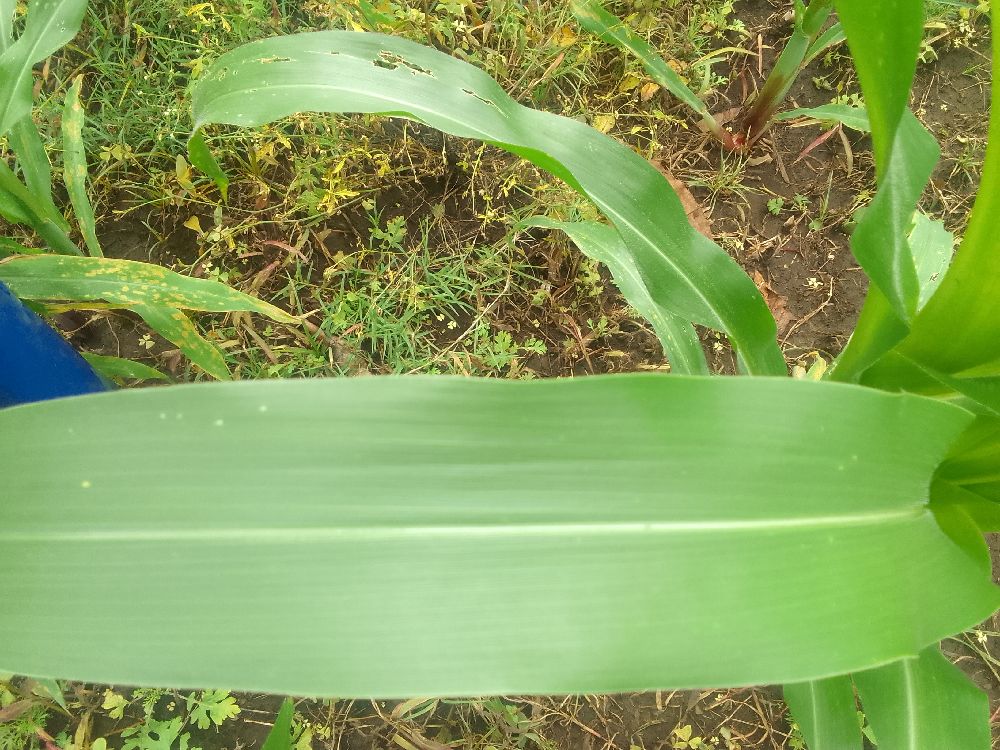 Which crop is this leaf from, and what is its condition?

maize, healthy
